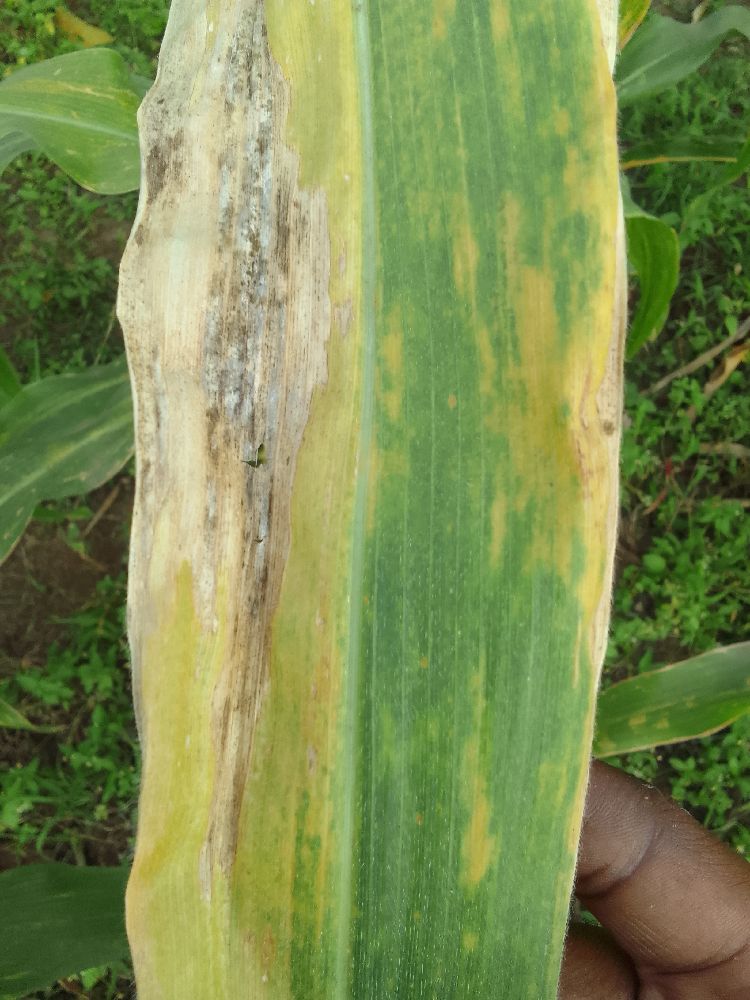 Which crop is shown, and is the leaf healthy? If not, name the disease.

maize, maize lethal necrosis
